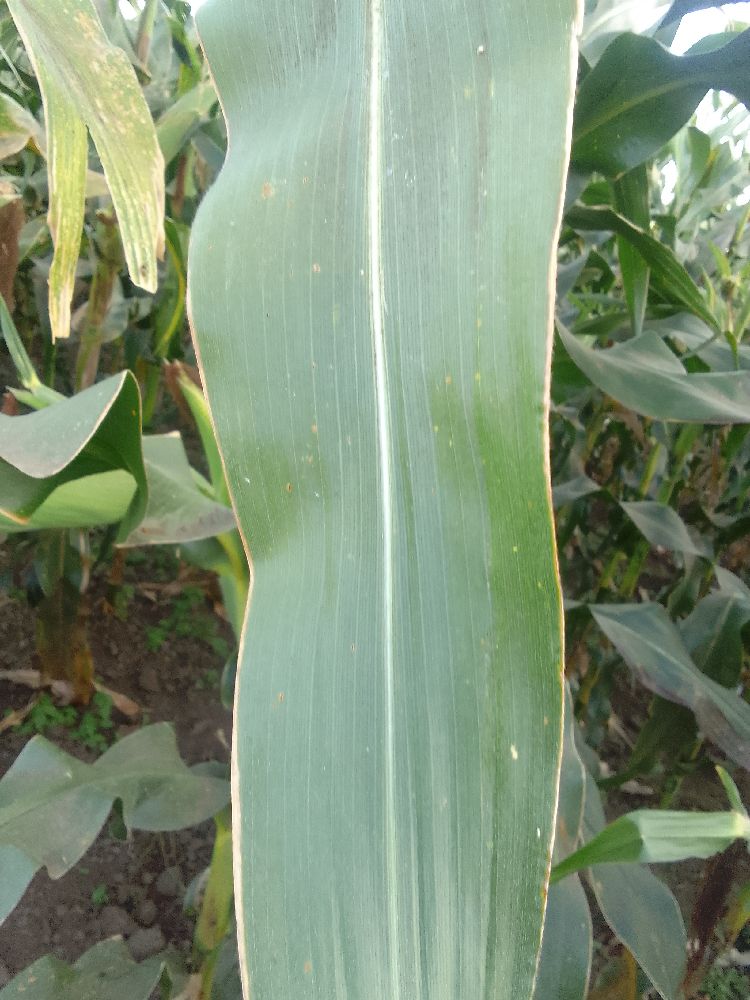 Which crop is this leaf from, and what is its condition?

maize, healthy
